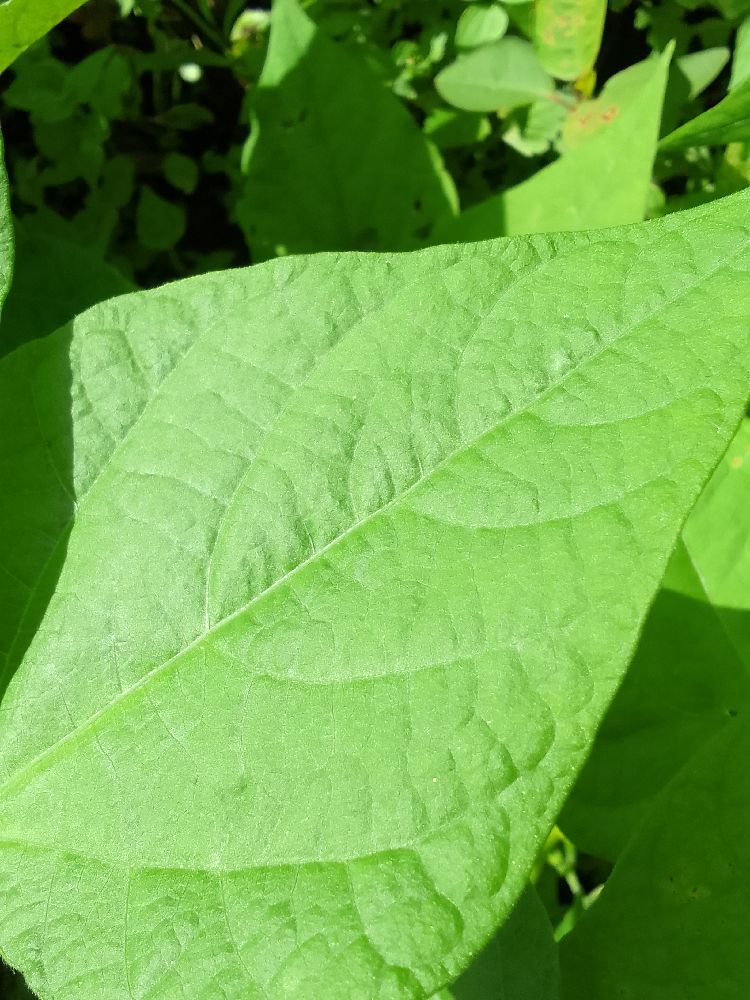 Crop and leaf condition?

common bean, healthy
